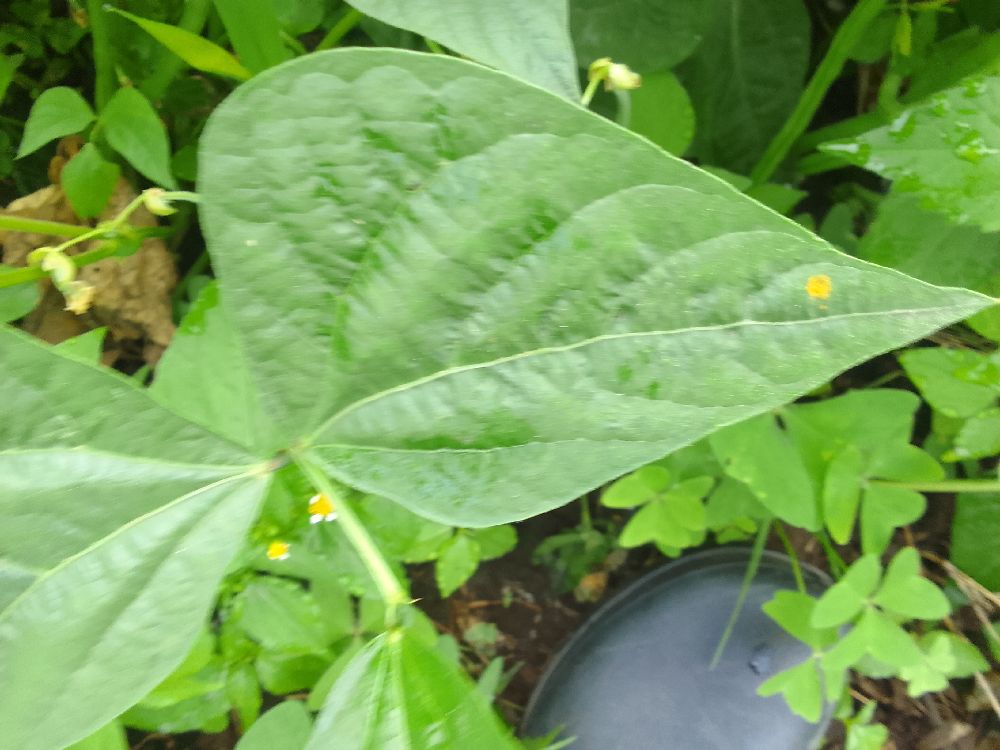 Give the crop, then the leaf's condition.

common bean, healthy
